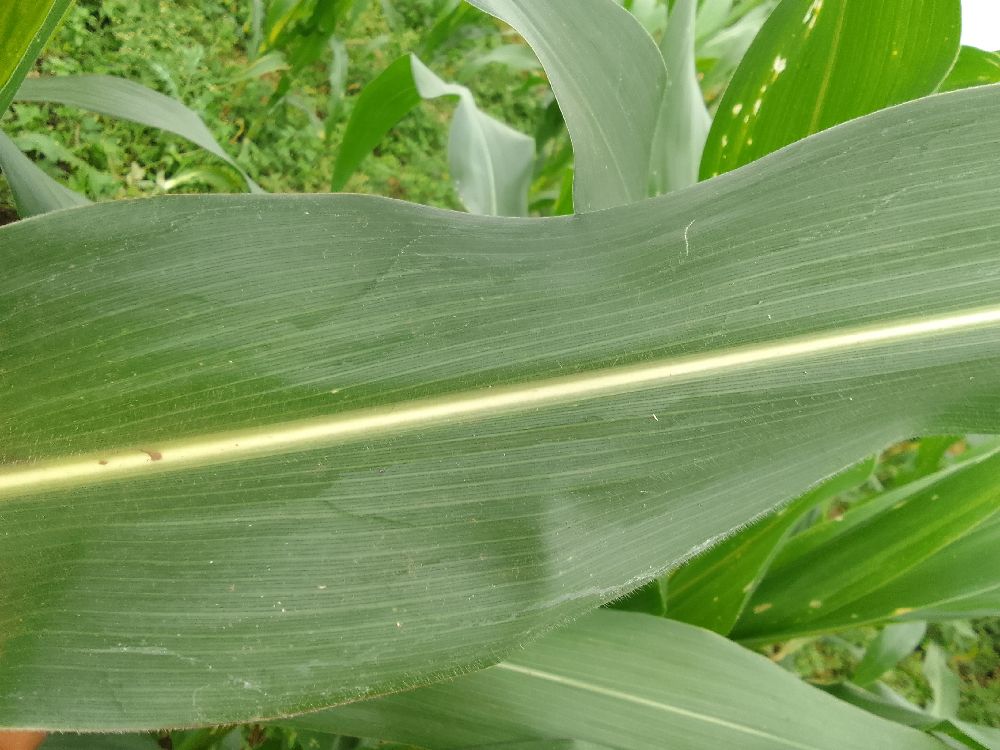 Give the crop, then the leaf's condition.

maize, healthy
